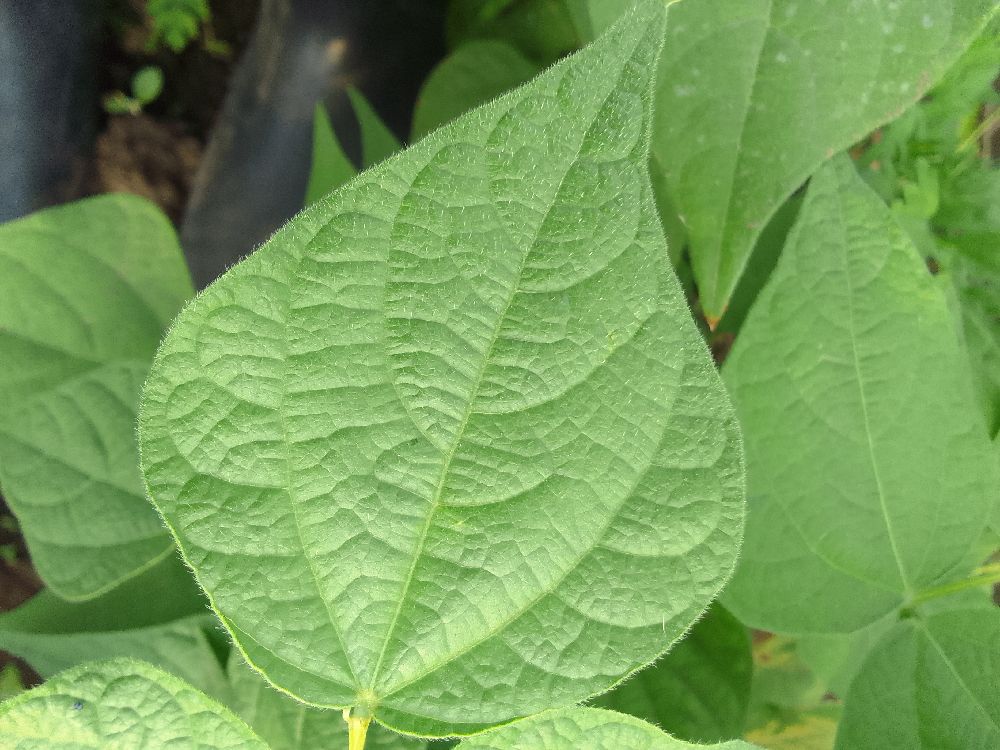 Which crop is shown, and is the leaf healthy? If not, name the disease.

common bean, healthy
